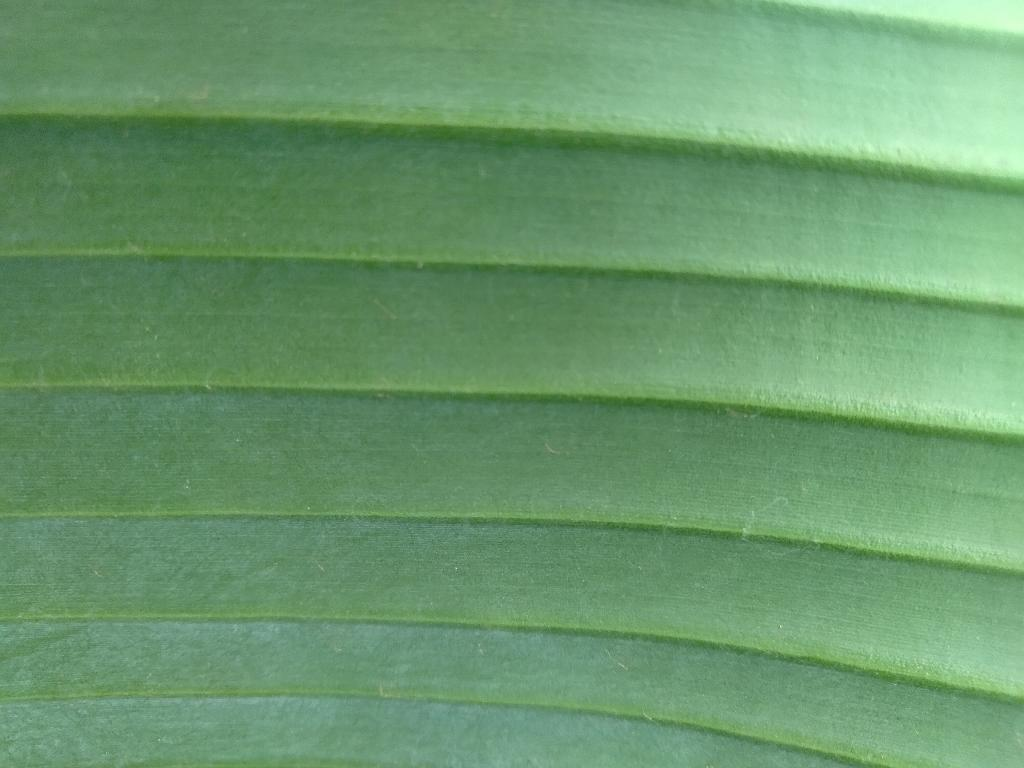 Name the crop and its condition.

banana, healthy
